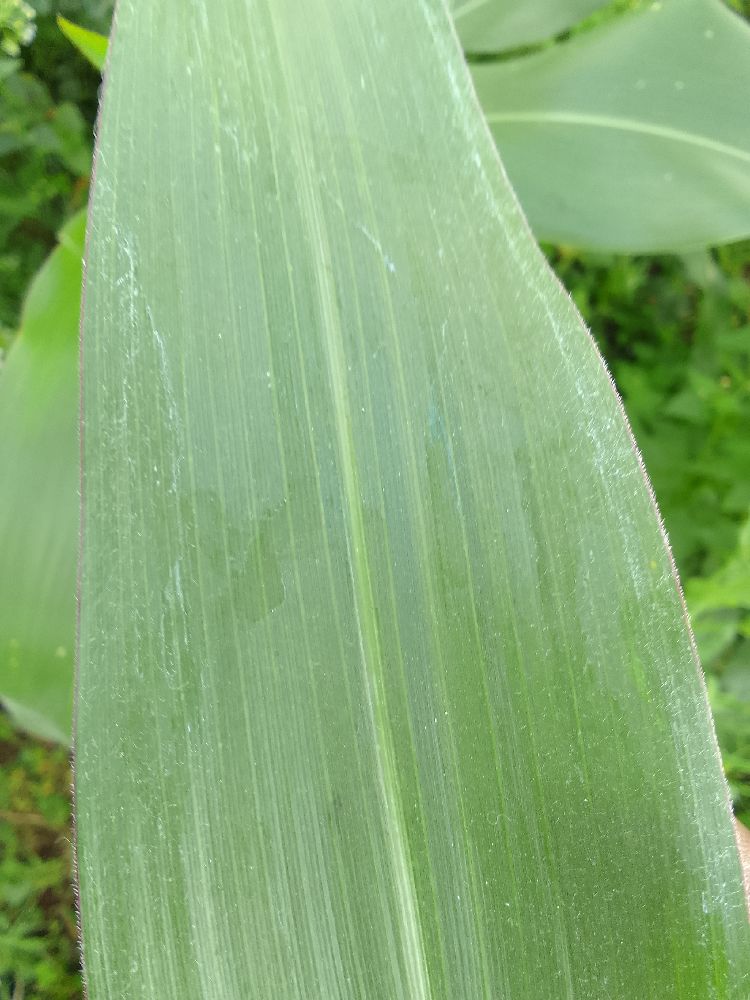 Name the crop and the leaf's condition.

maize, healthy
